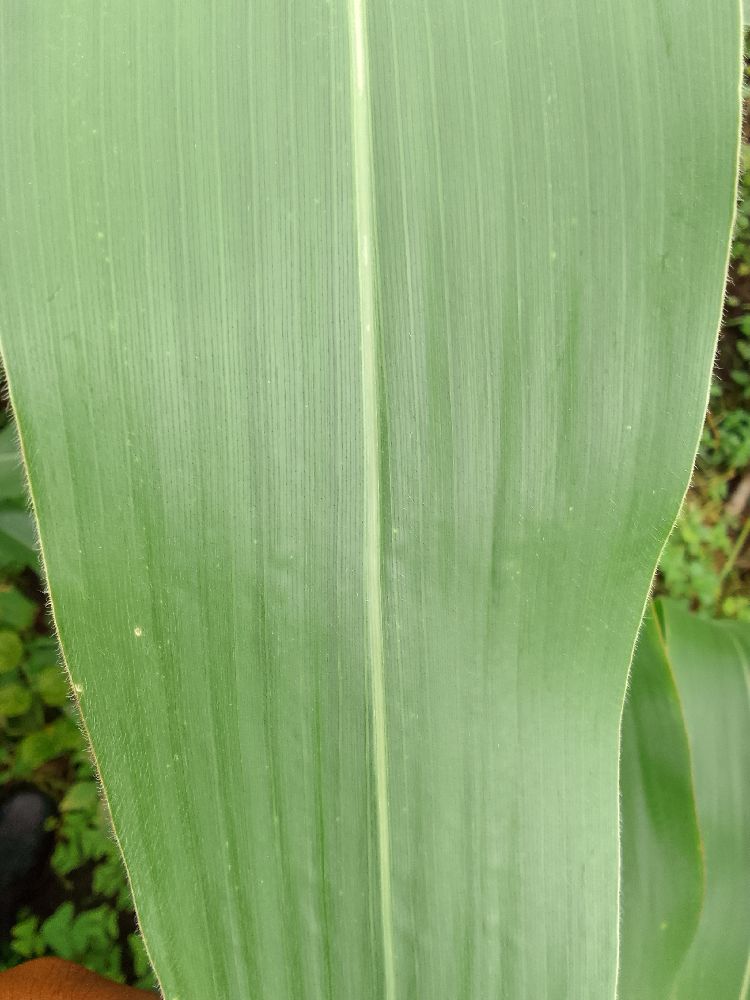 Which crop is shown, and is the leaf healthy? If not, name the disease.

maize, healthy
